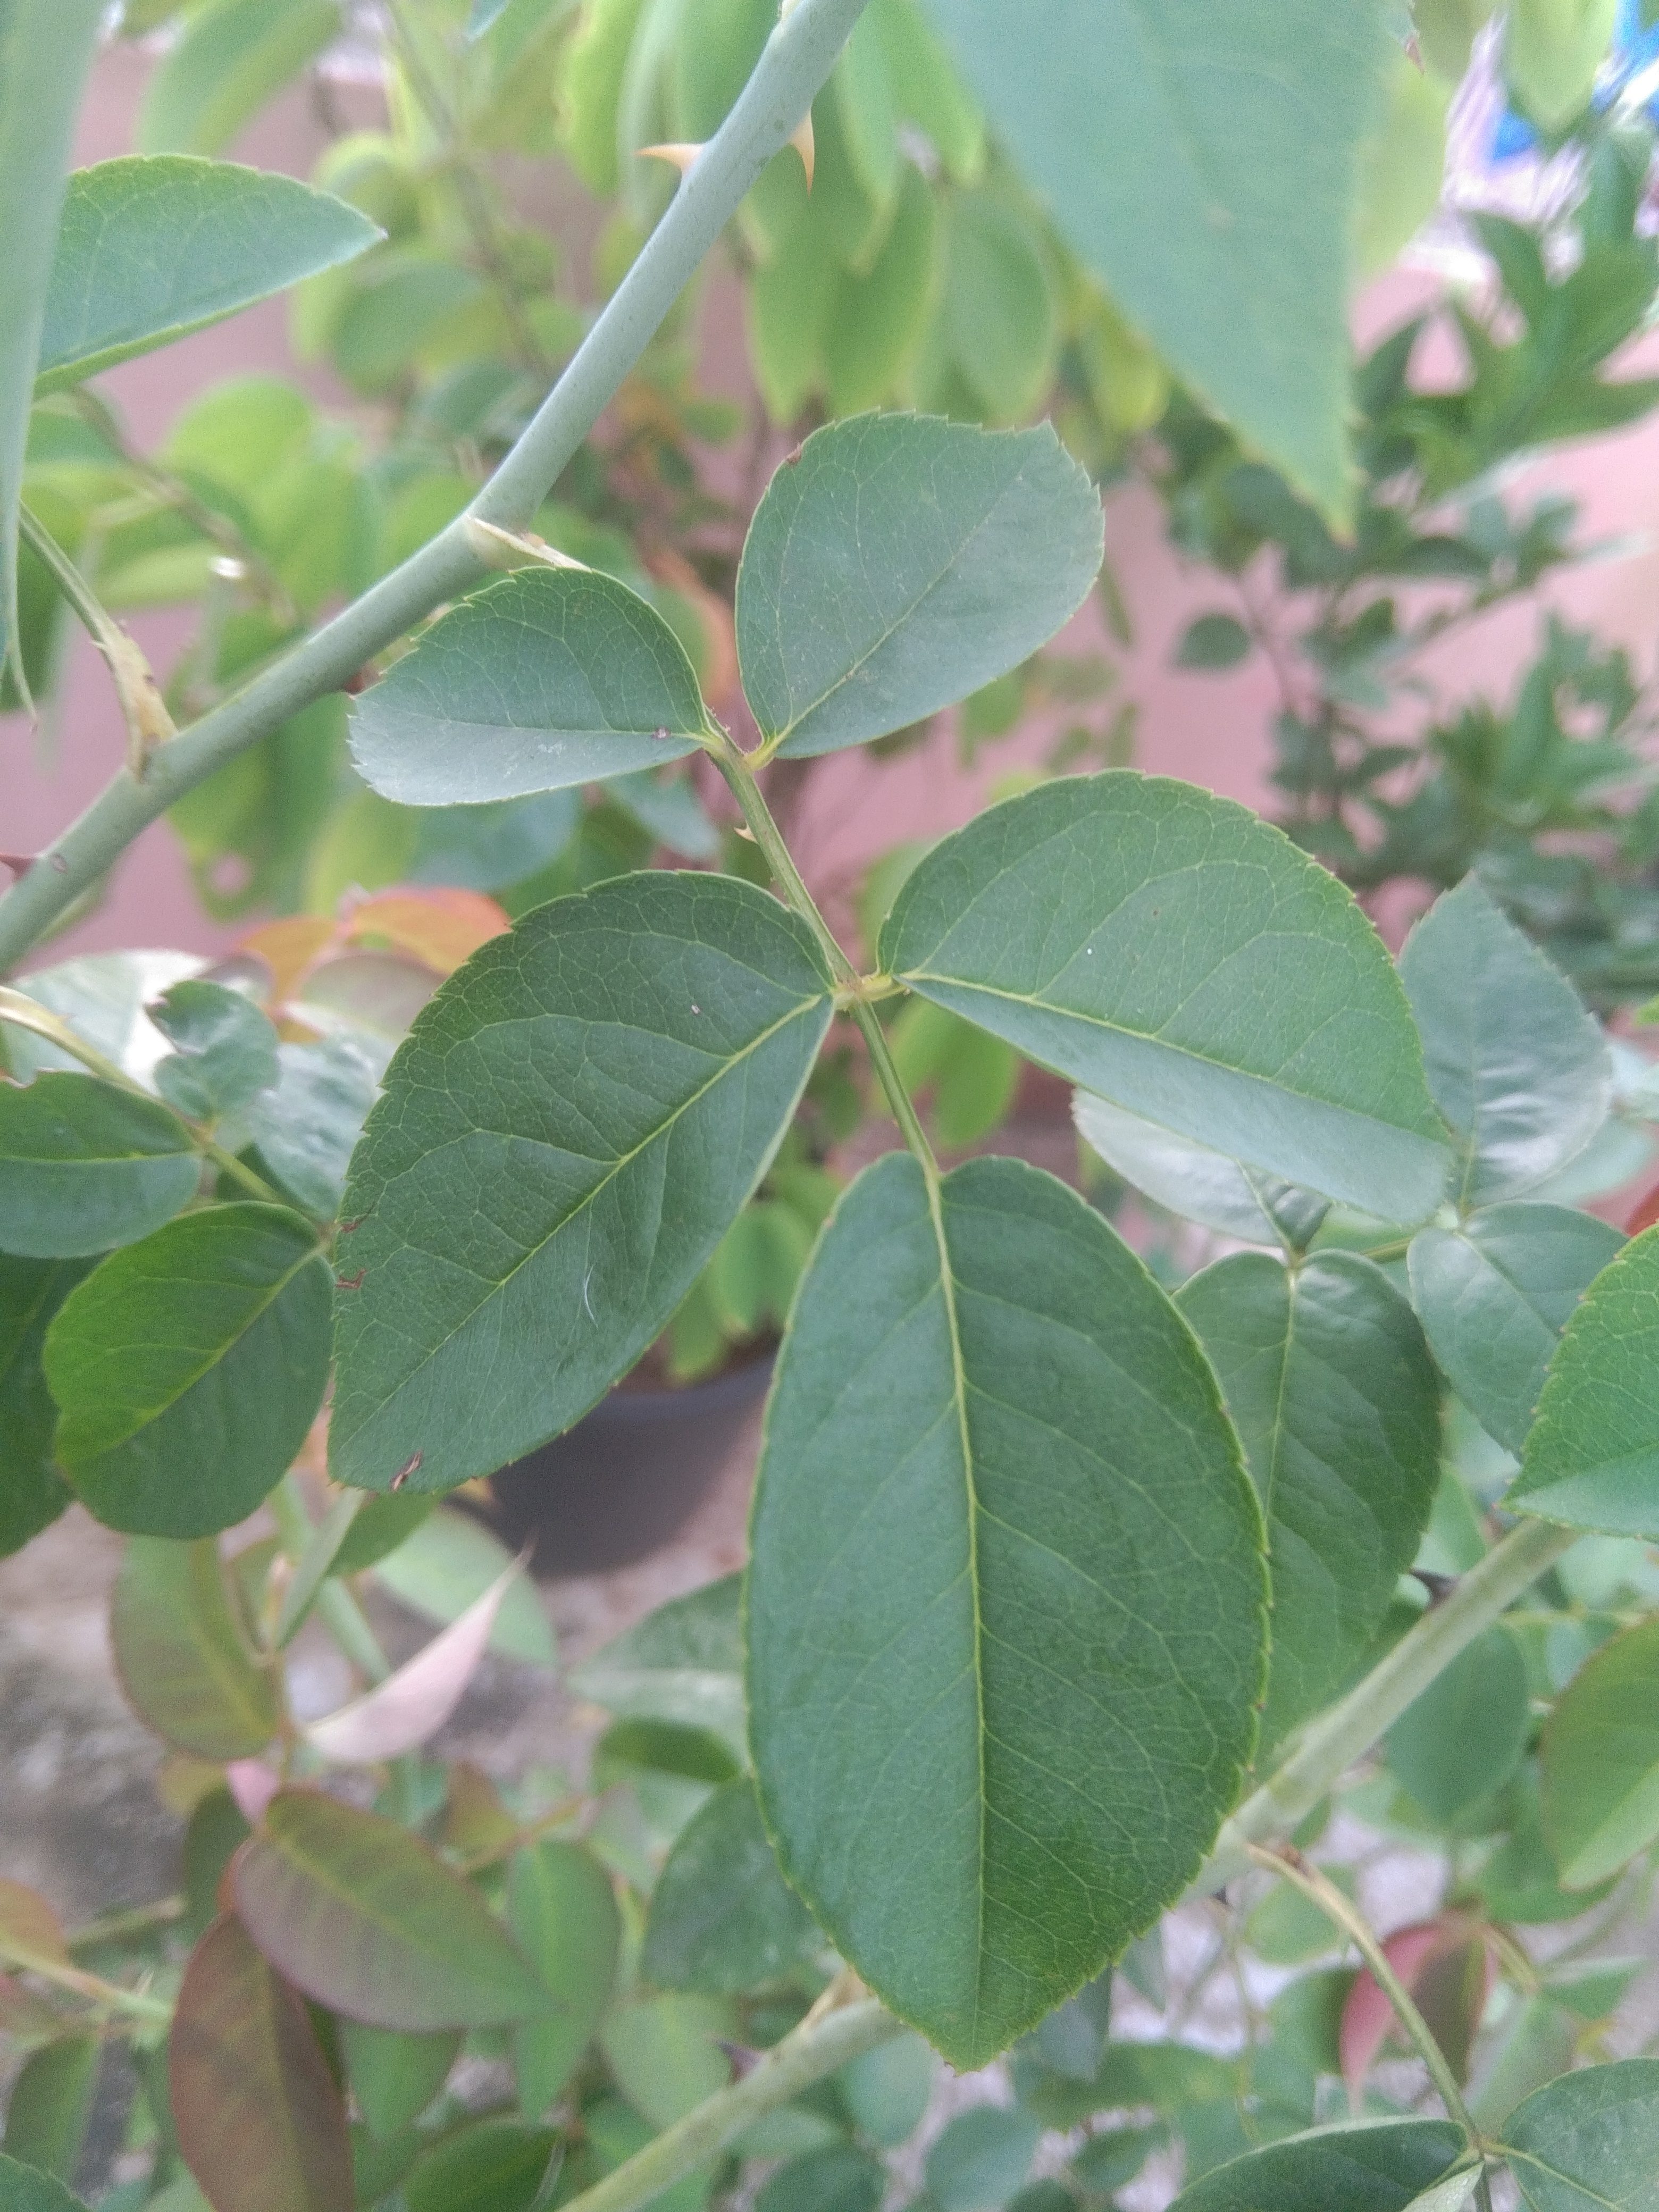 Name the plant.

rose
